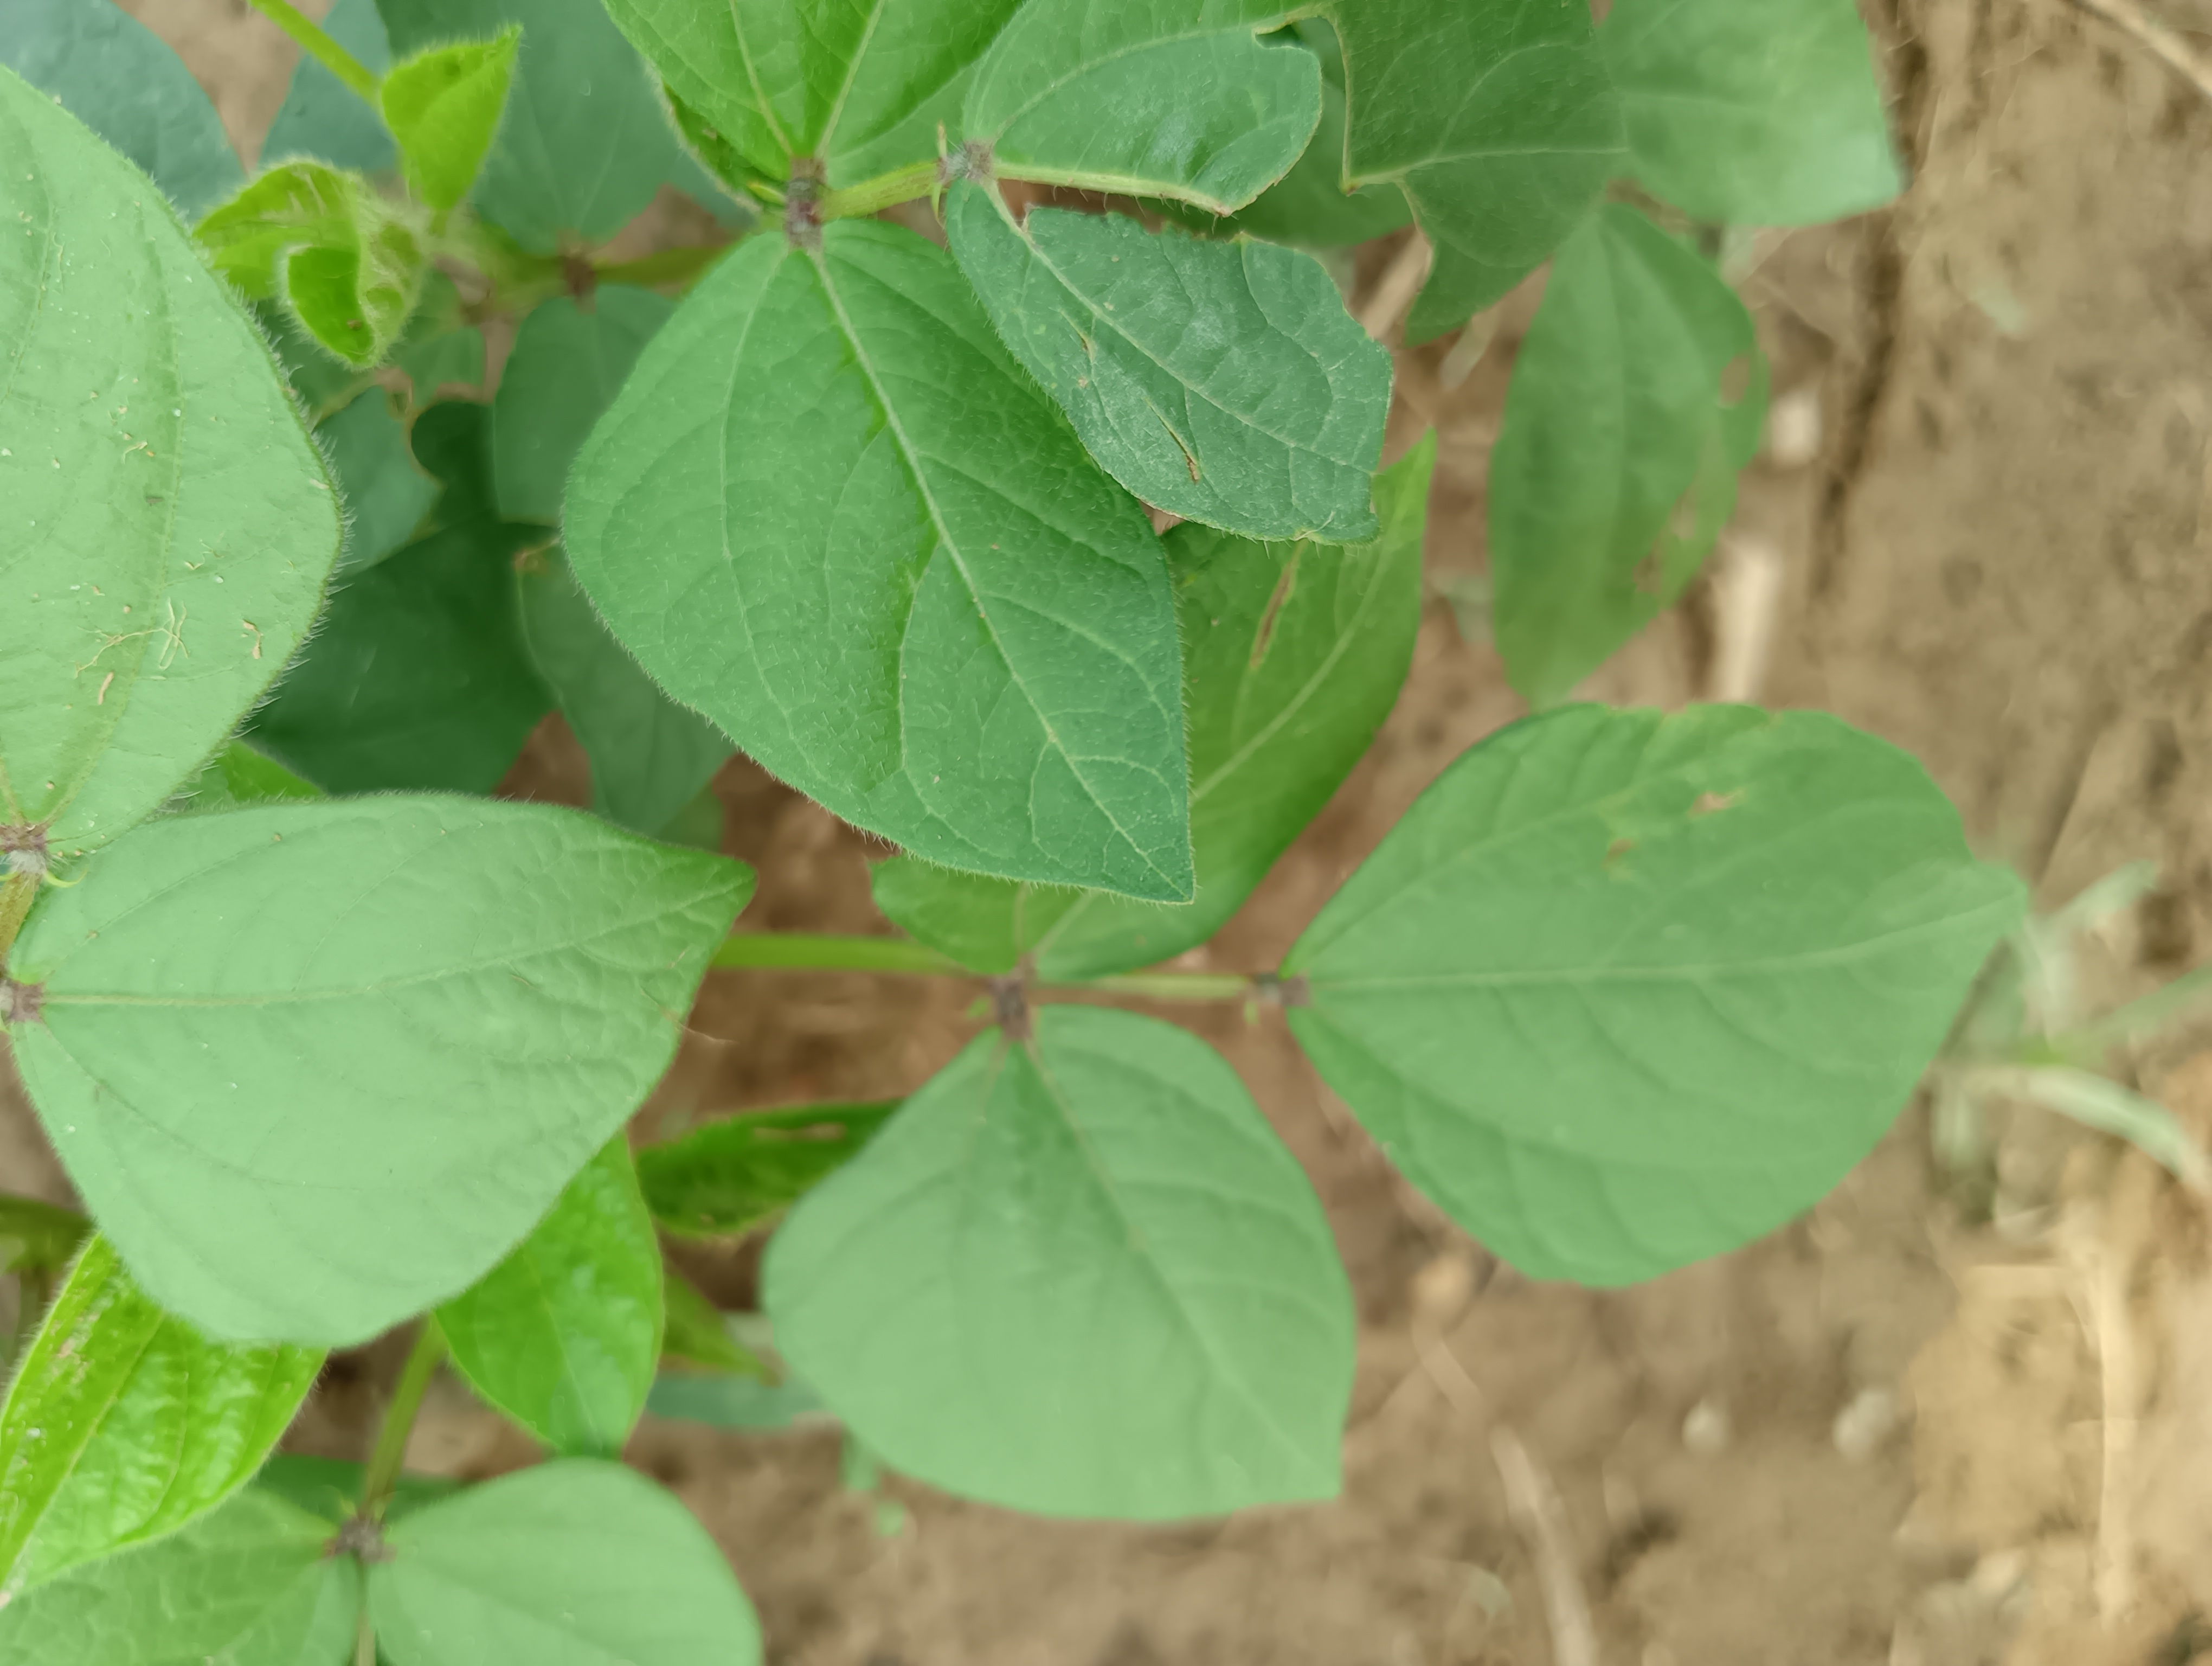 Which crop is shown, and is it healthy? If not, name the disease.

mungbean, healthy
